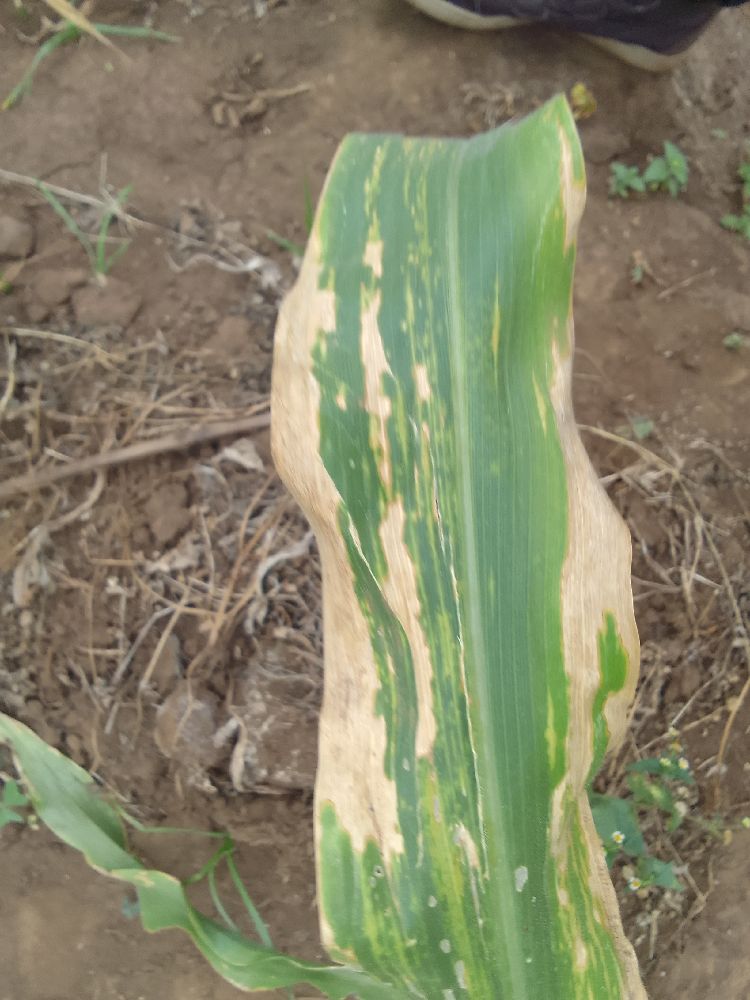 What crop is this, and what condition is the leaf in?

maize, maize lethal necrosis
